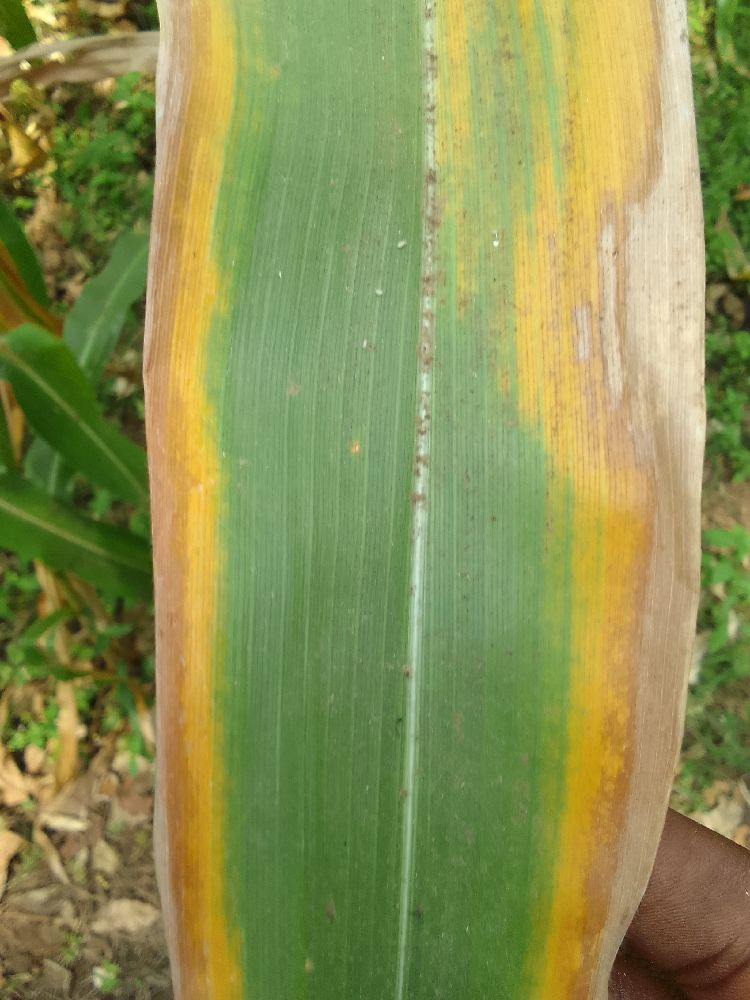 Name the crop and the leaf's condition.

maize, maize lethal necrosis
